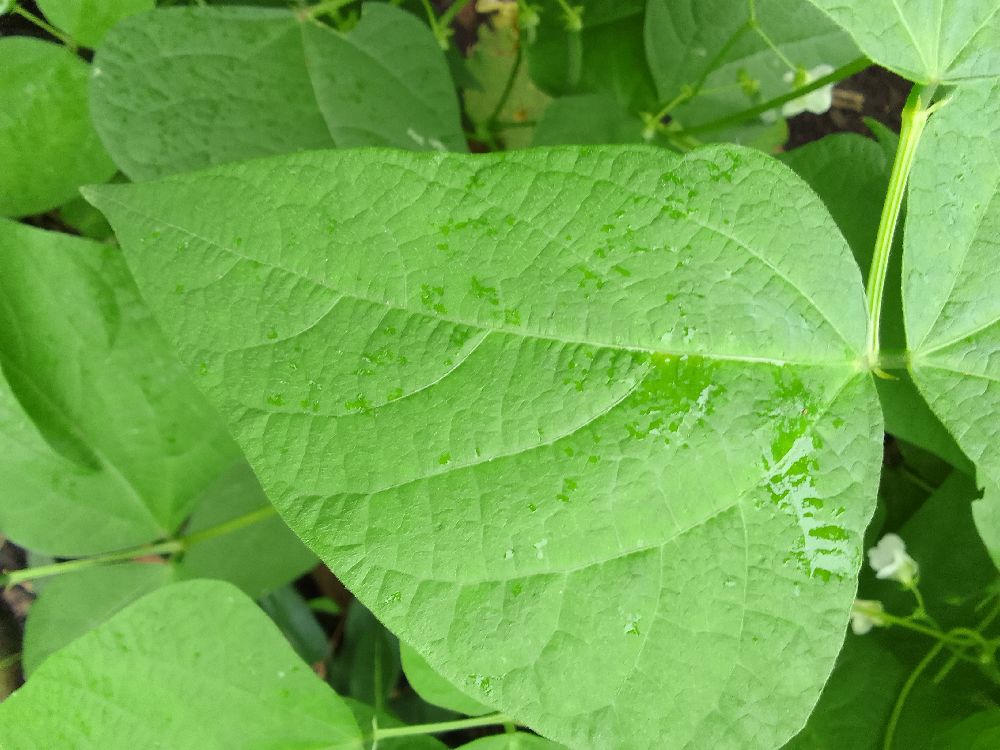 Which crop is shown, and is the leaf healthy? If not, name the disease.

common bean, healthy
